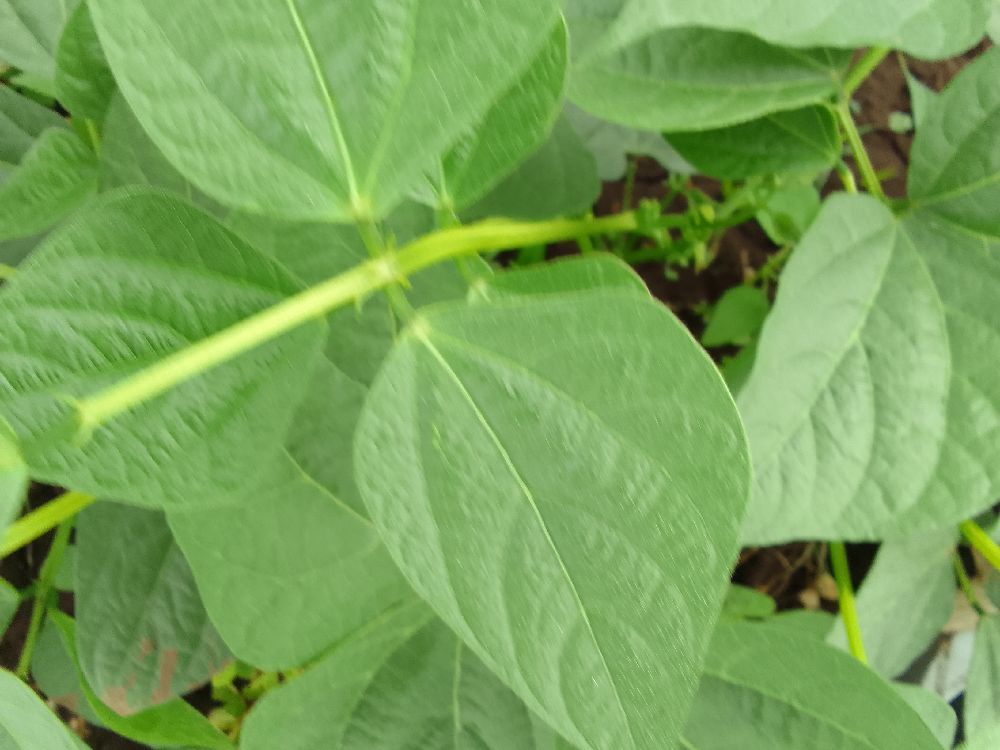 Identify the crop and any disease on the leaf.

common bean, healthy
